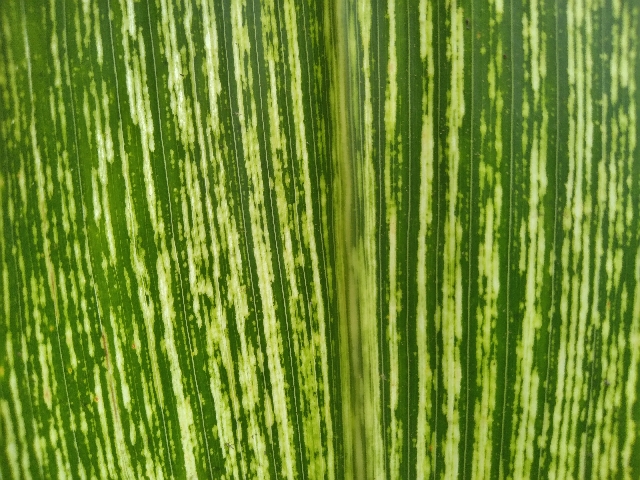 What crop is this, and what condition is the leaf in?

maize, maize streak virus
